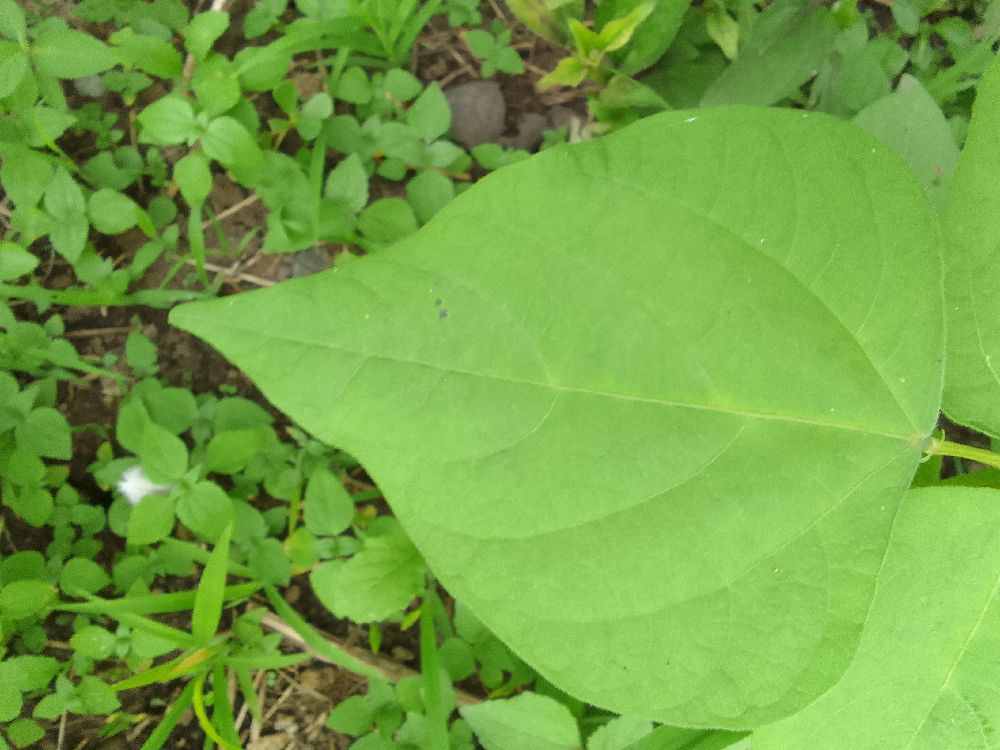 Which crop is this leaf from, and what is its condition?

common bean, healthy
